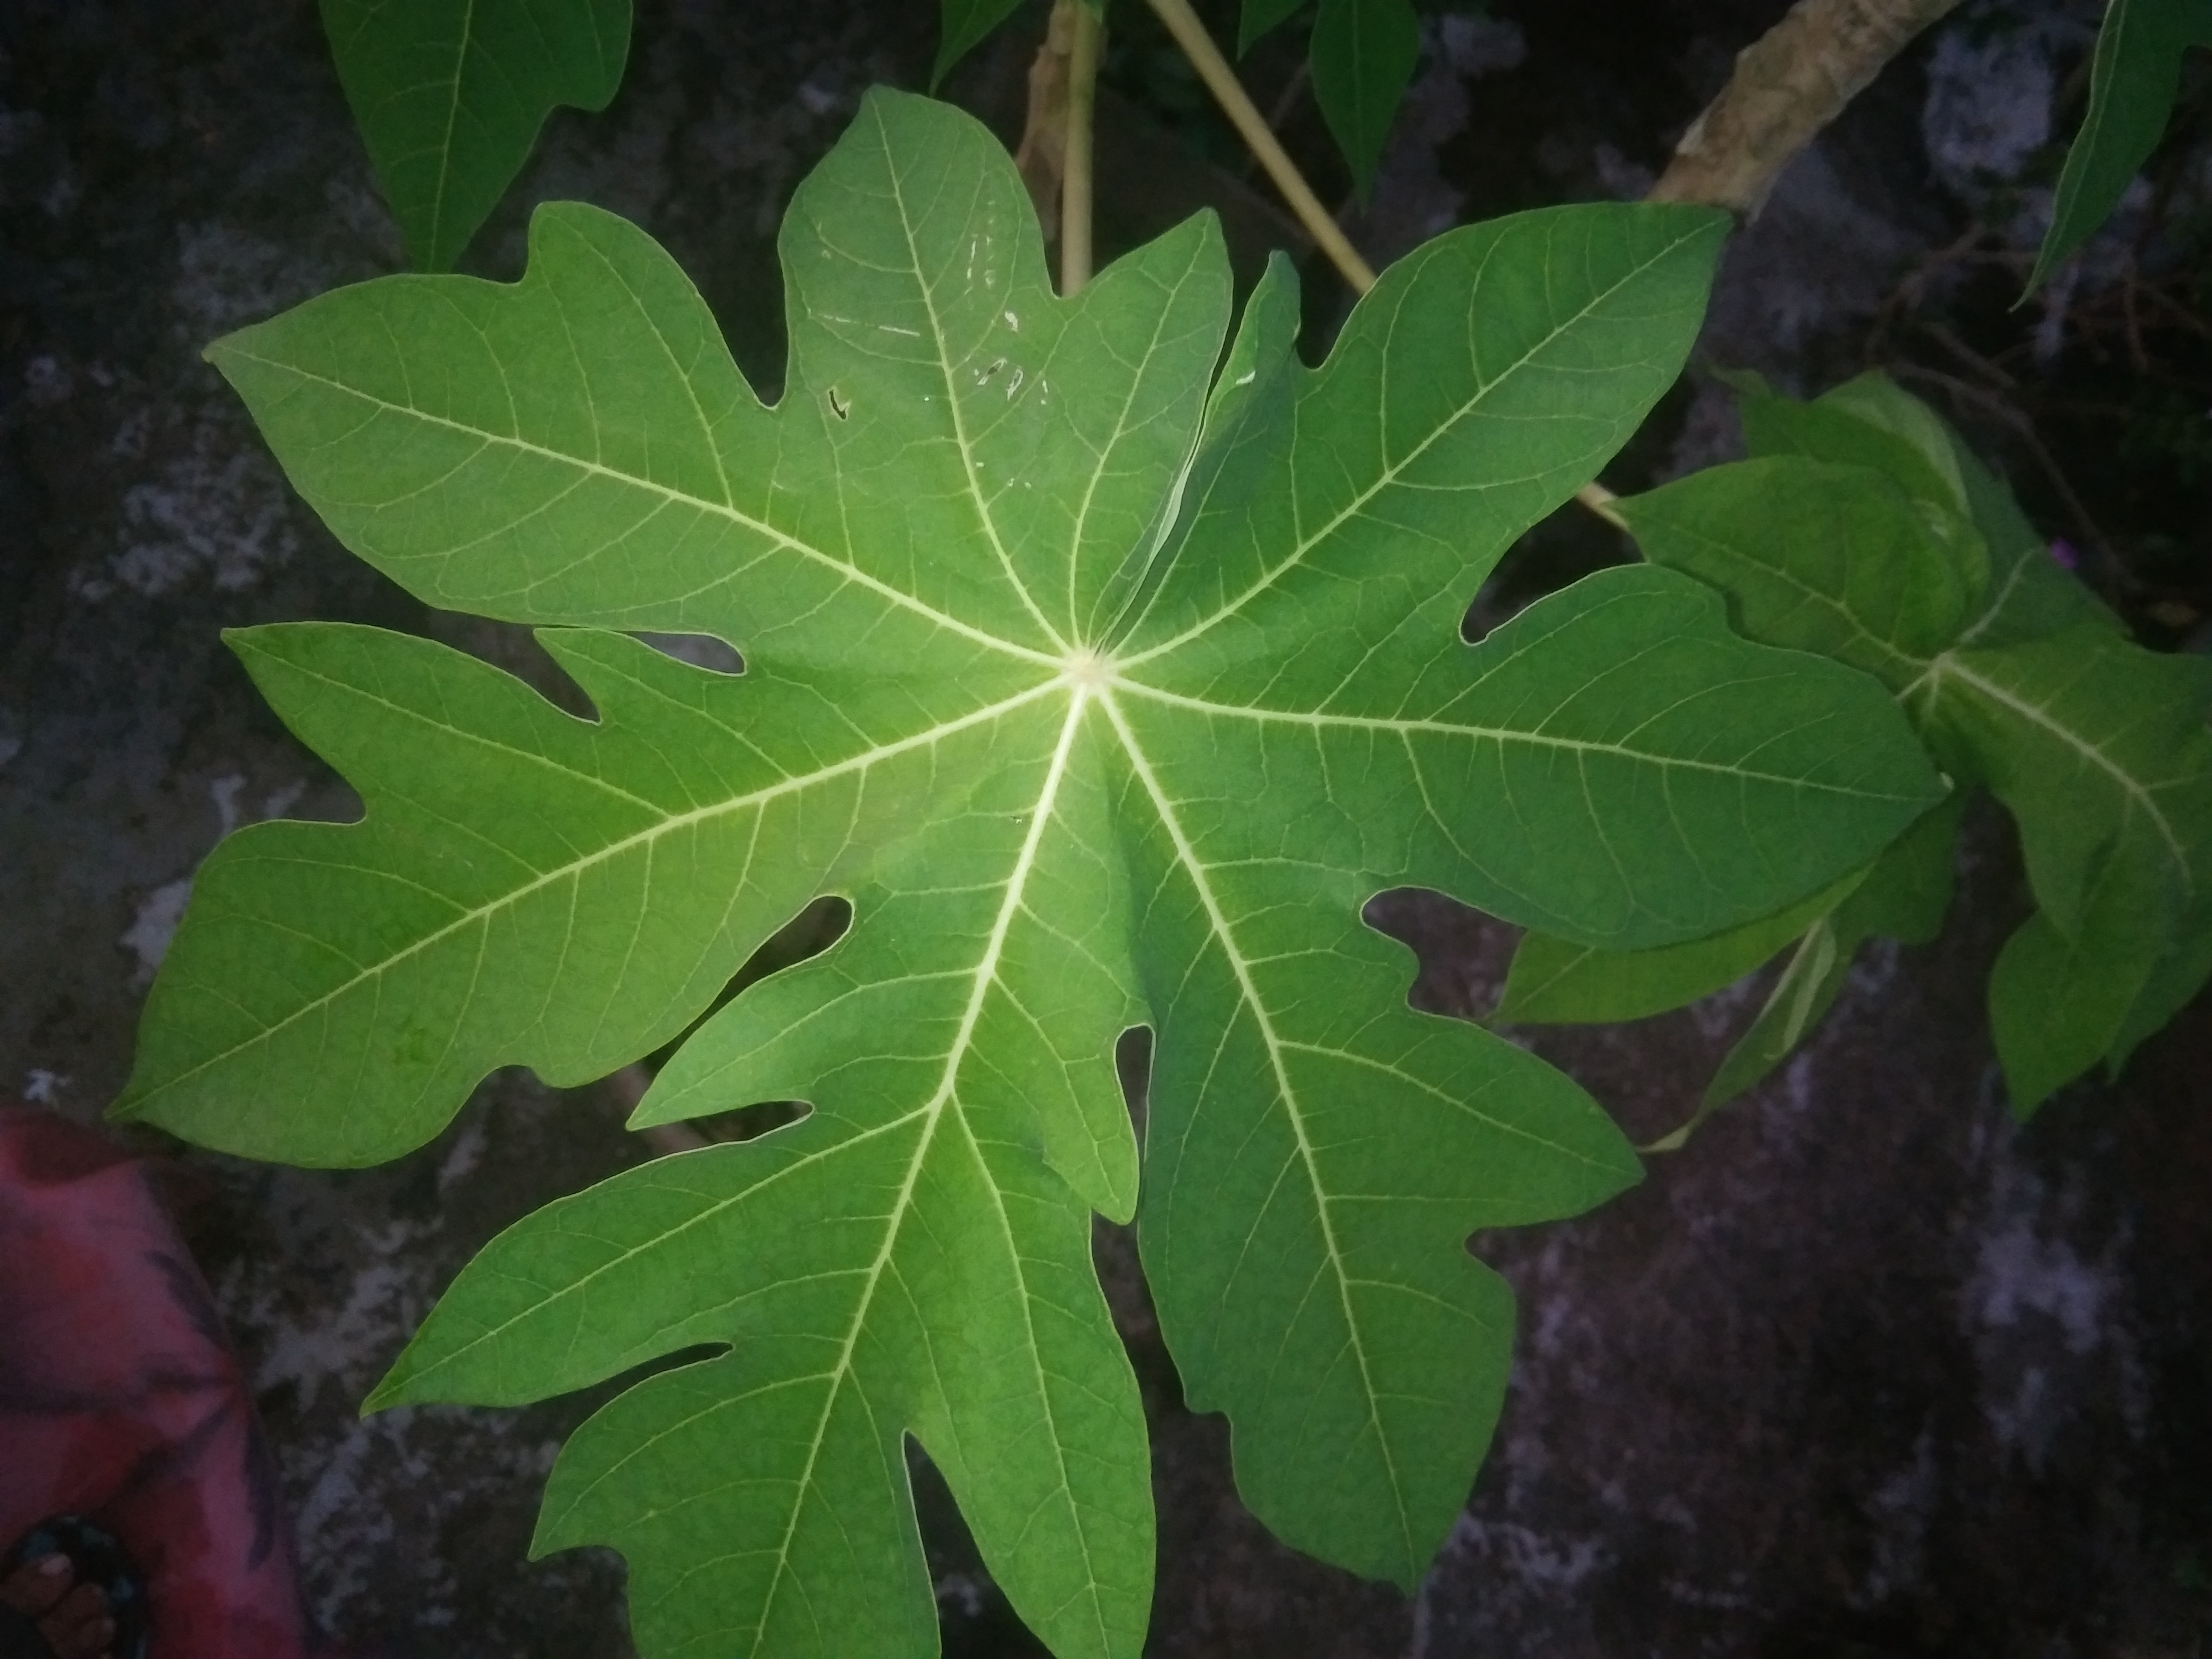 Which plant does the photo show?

papaya
